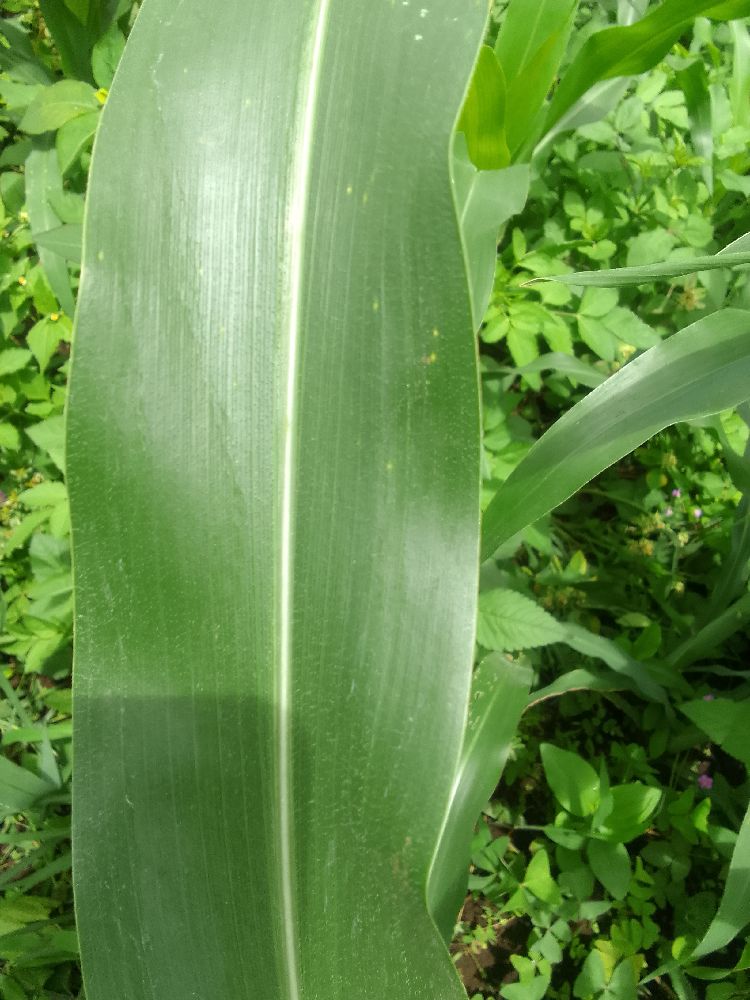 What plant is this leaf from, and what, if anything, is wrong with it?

maize, healthy
